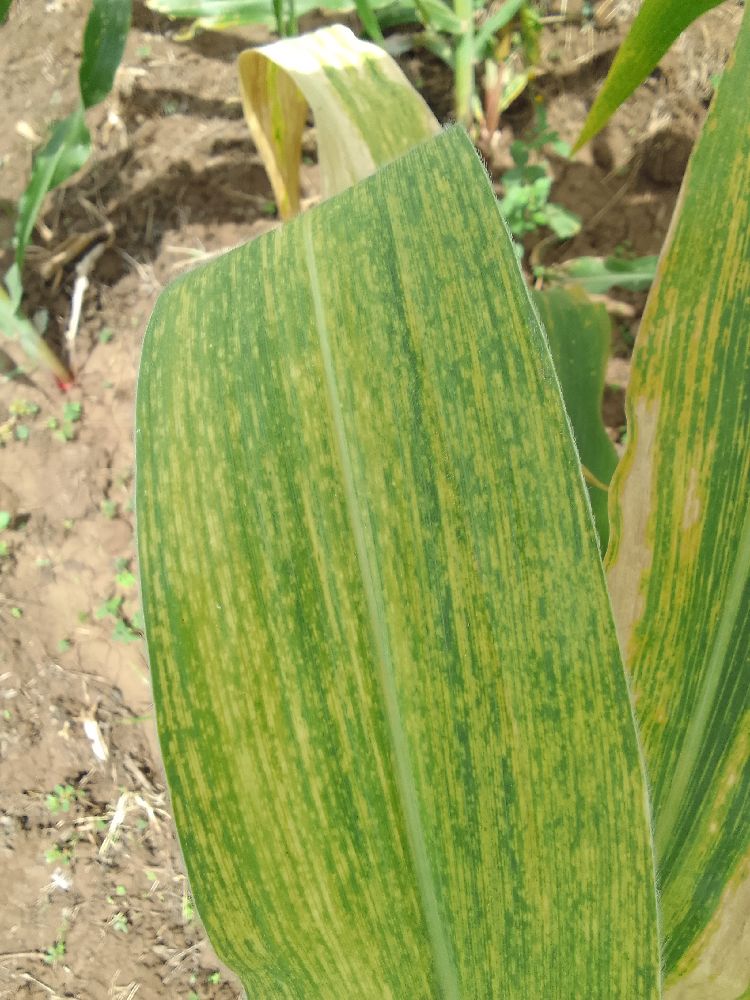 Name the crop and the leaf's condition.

maize, healthy
